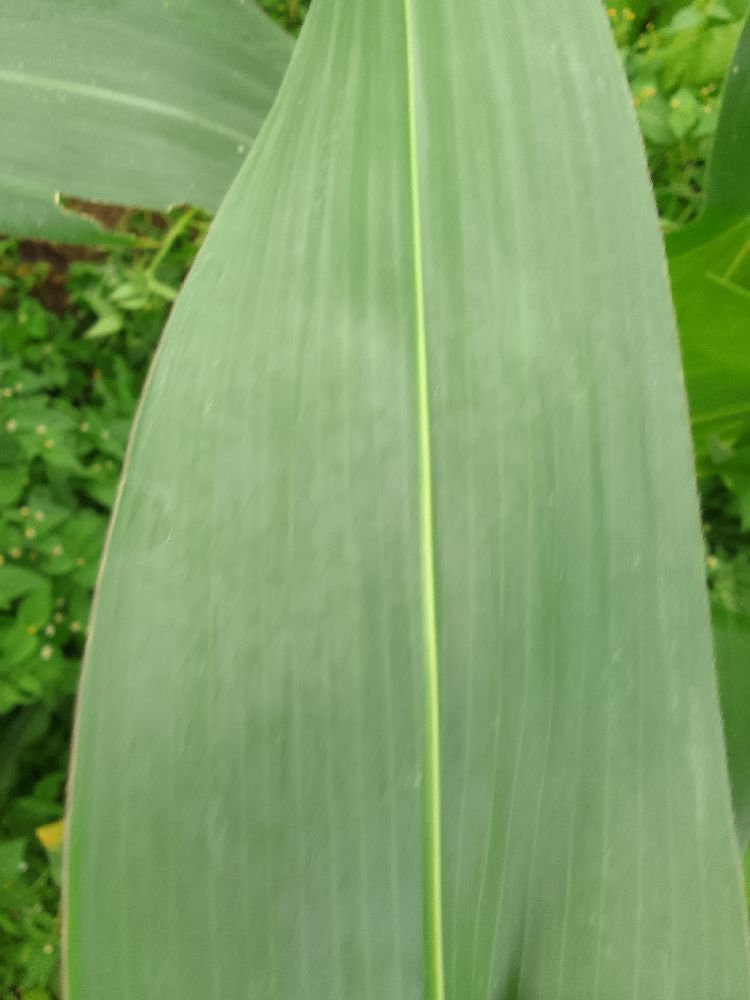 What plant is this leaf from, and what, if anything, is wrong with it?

maize, healthy
